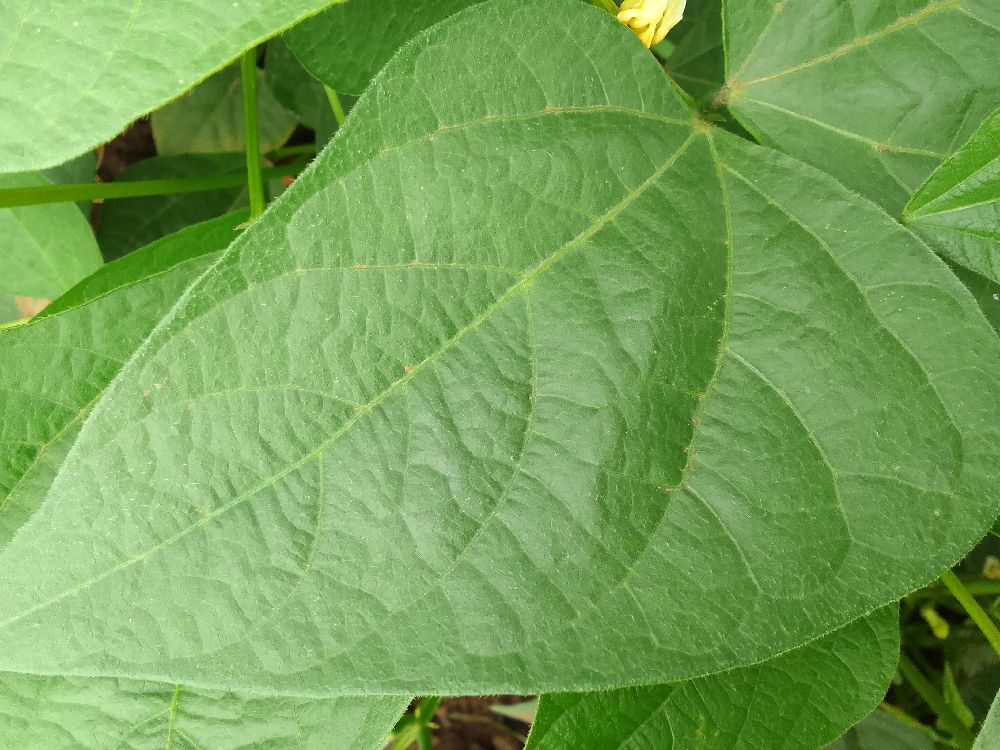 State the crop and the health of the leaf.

common bean, healthy
